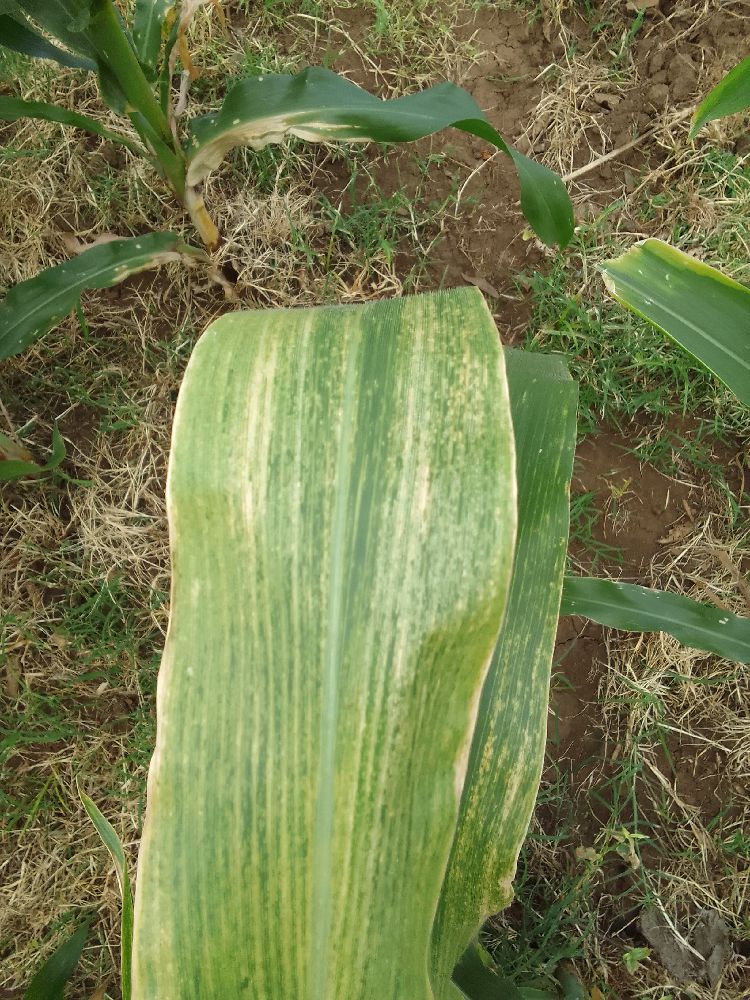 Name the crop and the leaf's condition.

maize, maize lethal necrosis
